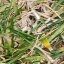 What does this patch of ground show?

grass
